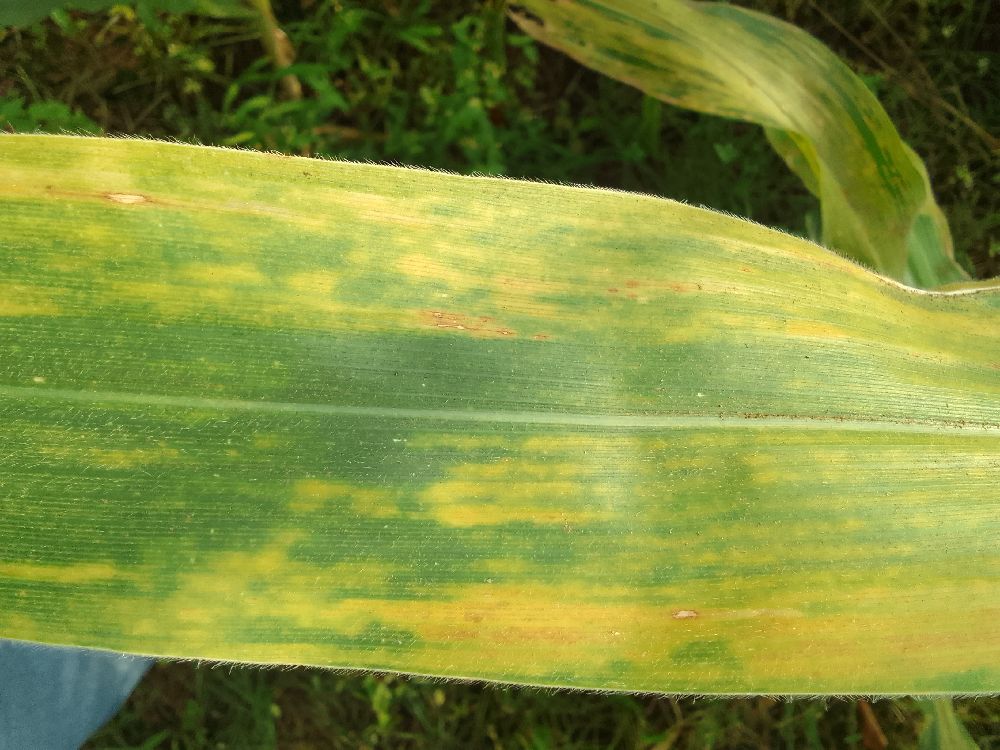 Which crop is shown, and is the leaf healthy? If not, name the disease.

maize, maize lethal necrosis
